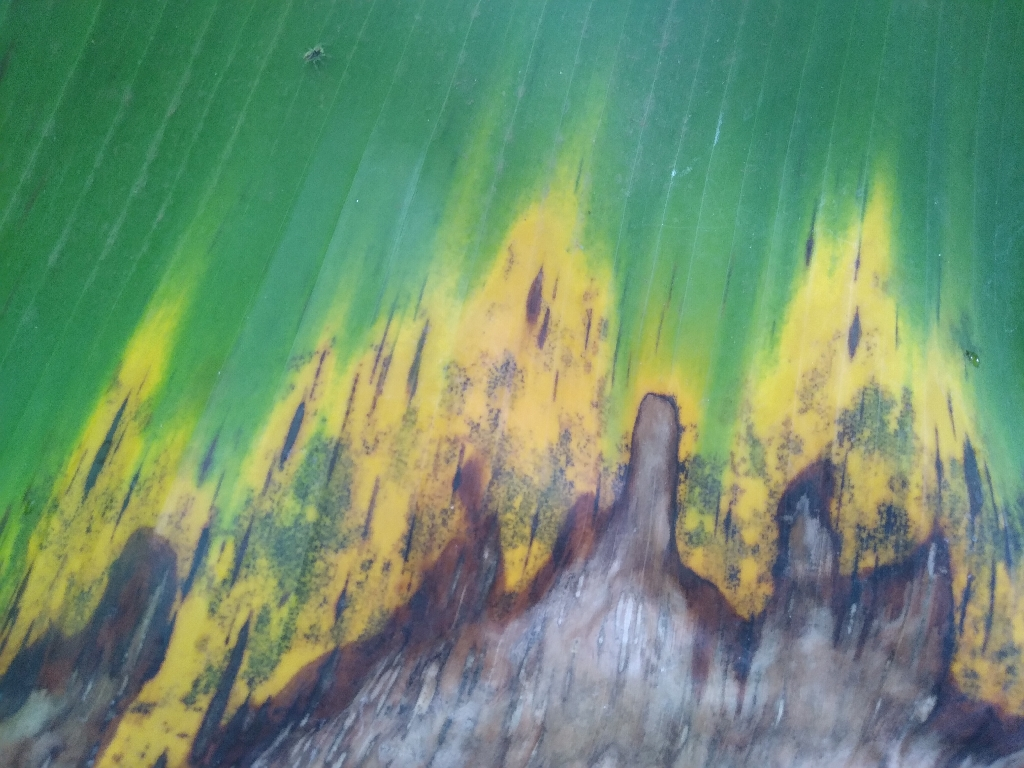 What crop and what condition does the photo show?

banana, black sigatoka
